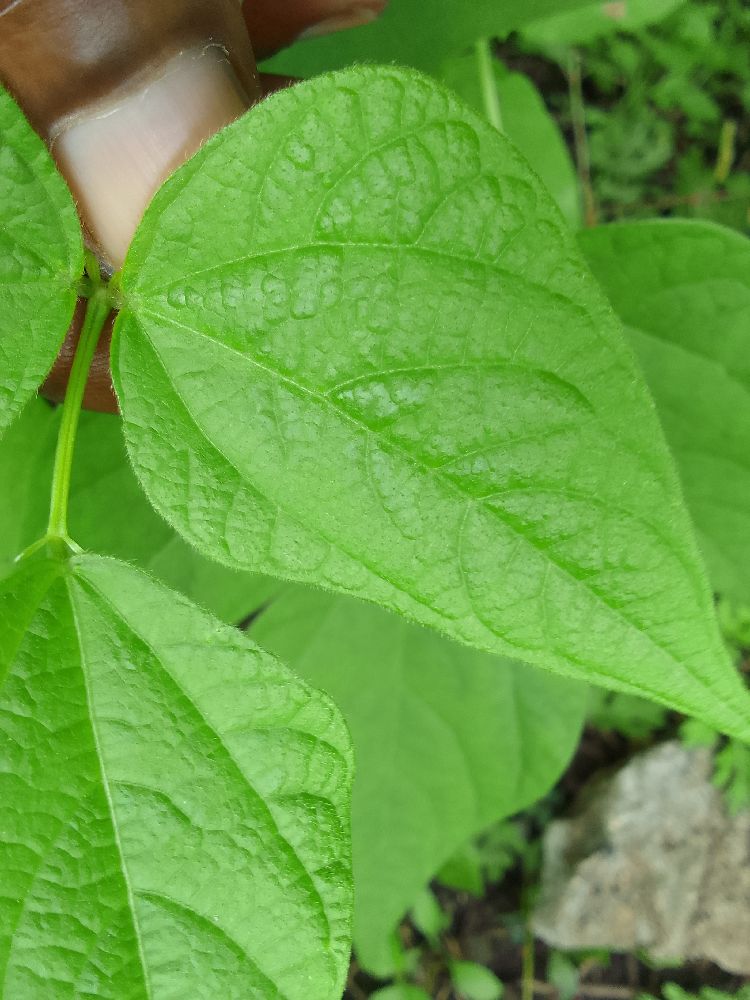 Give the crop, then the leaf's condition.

common bean, healthy
